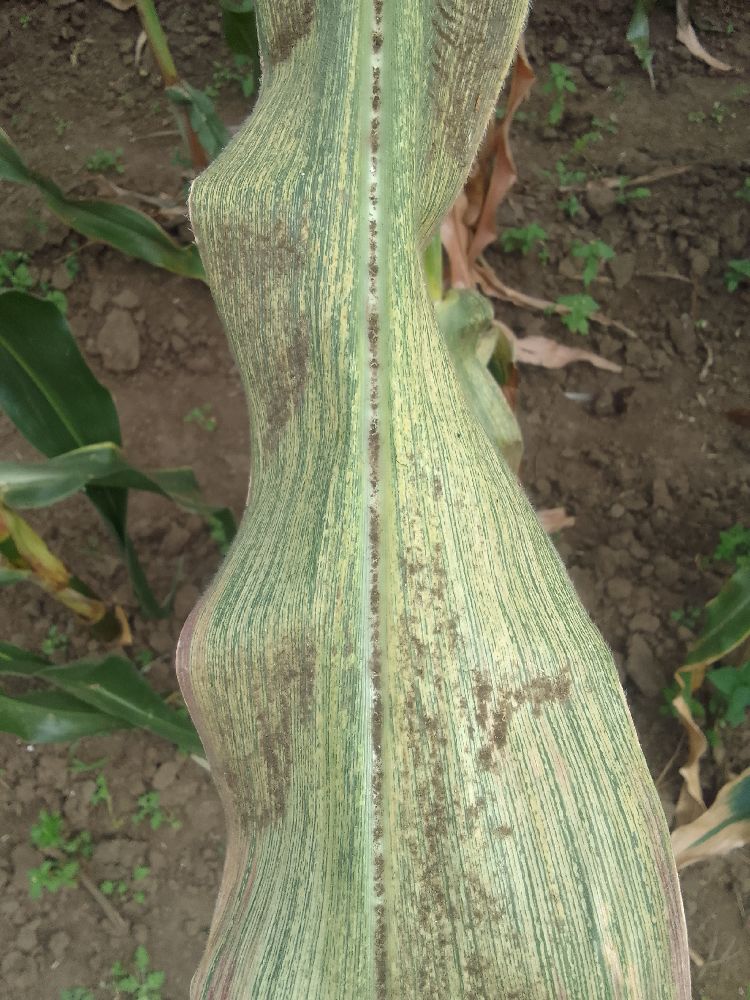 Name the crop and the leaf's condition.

maize, maize streak virus
